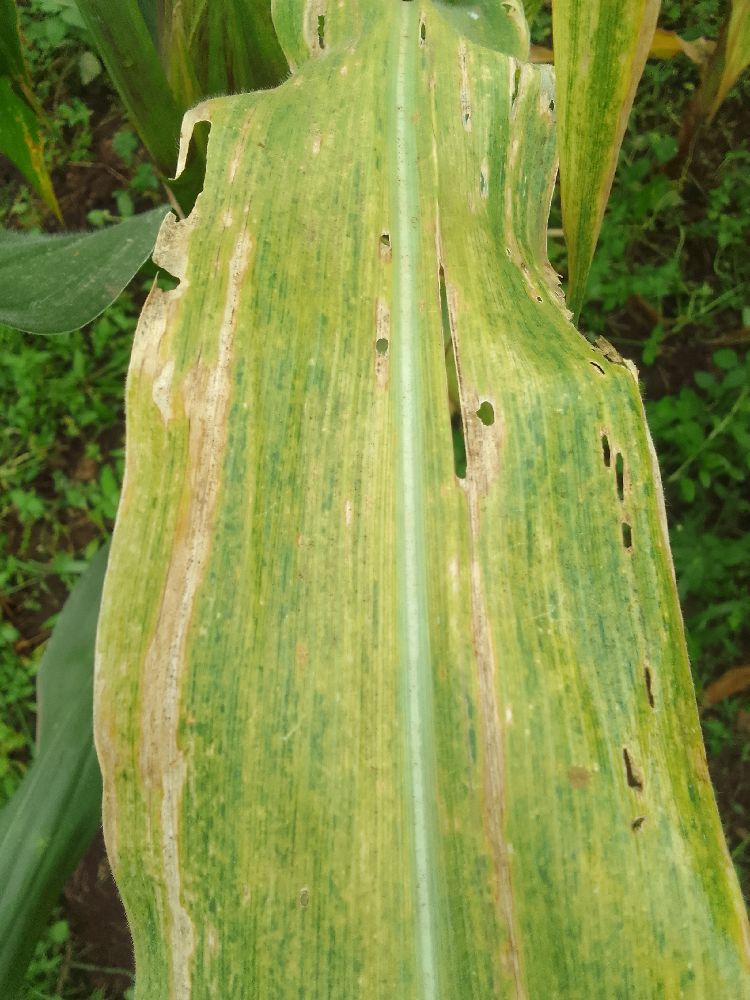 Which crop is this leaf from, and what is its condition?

maize, maize lethal necrosis
